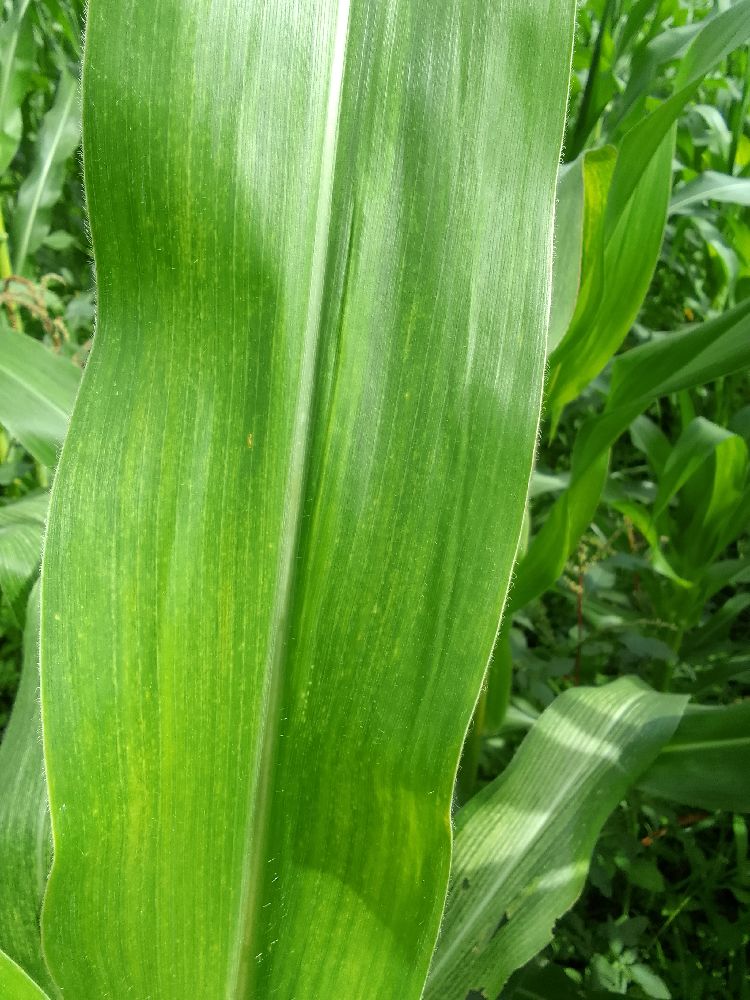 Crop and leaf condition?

maize, maize lethal necrosis
